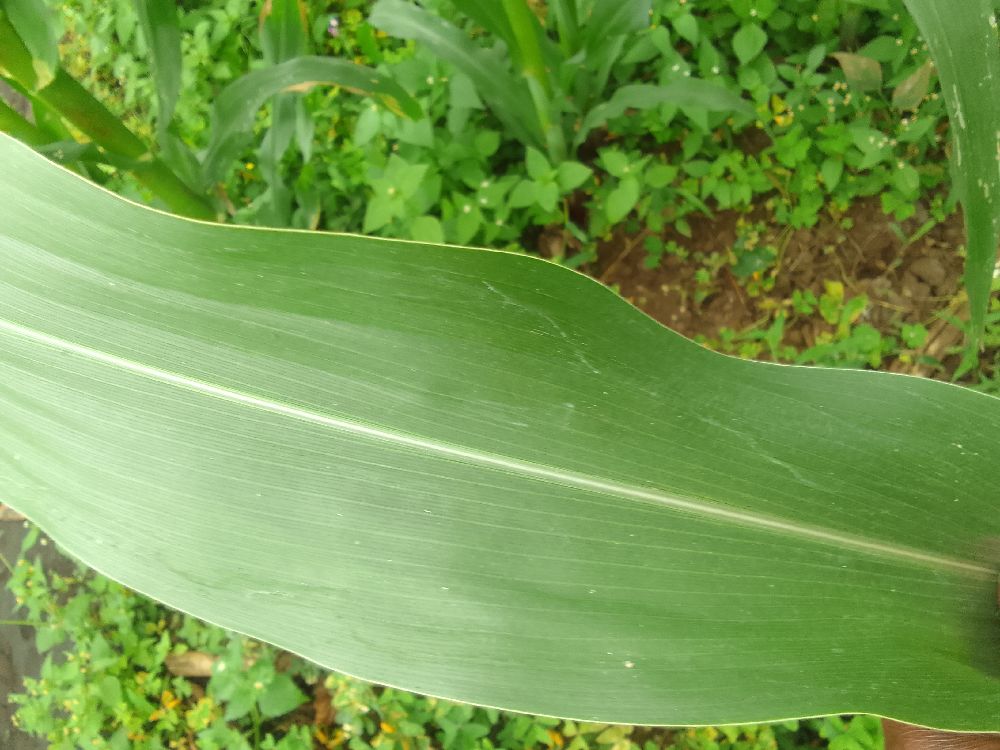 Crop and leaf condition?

maize, healthy
